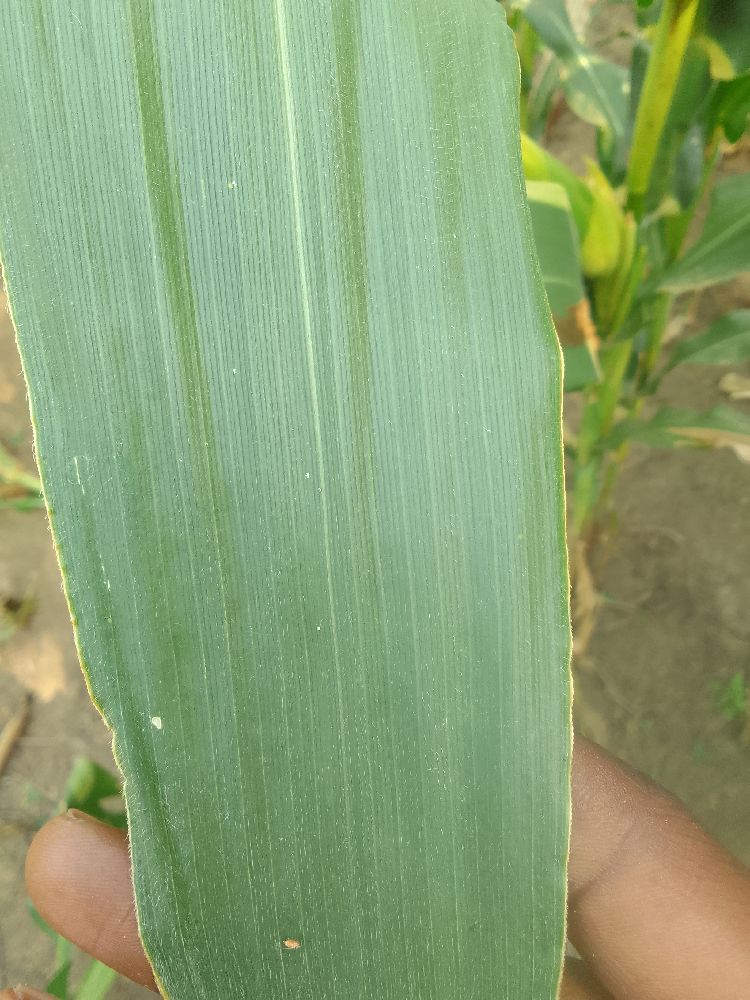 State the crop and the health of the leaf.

maize, healthy
